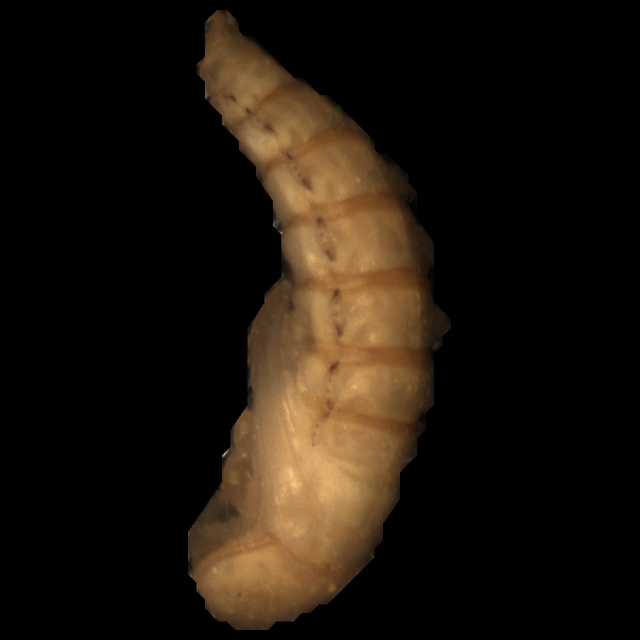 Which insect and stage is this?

mealworm pupa
